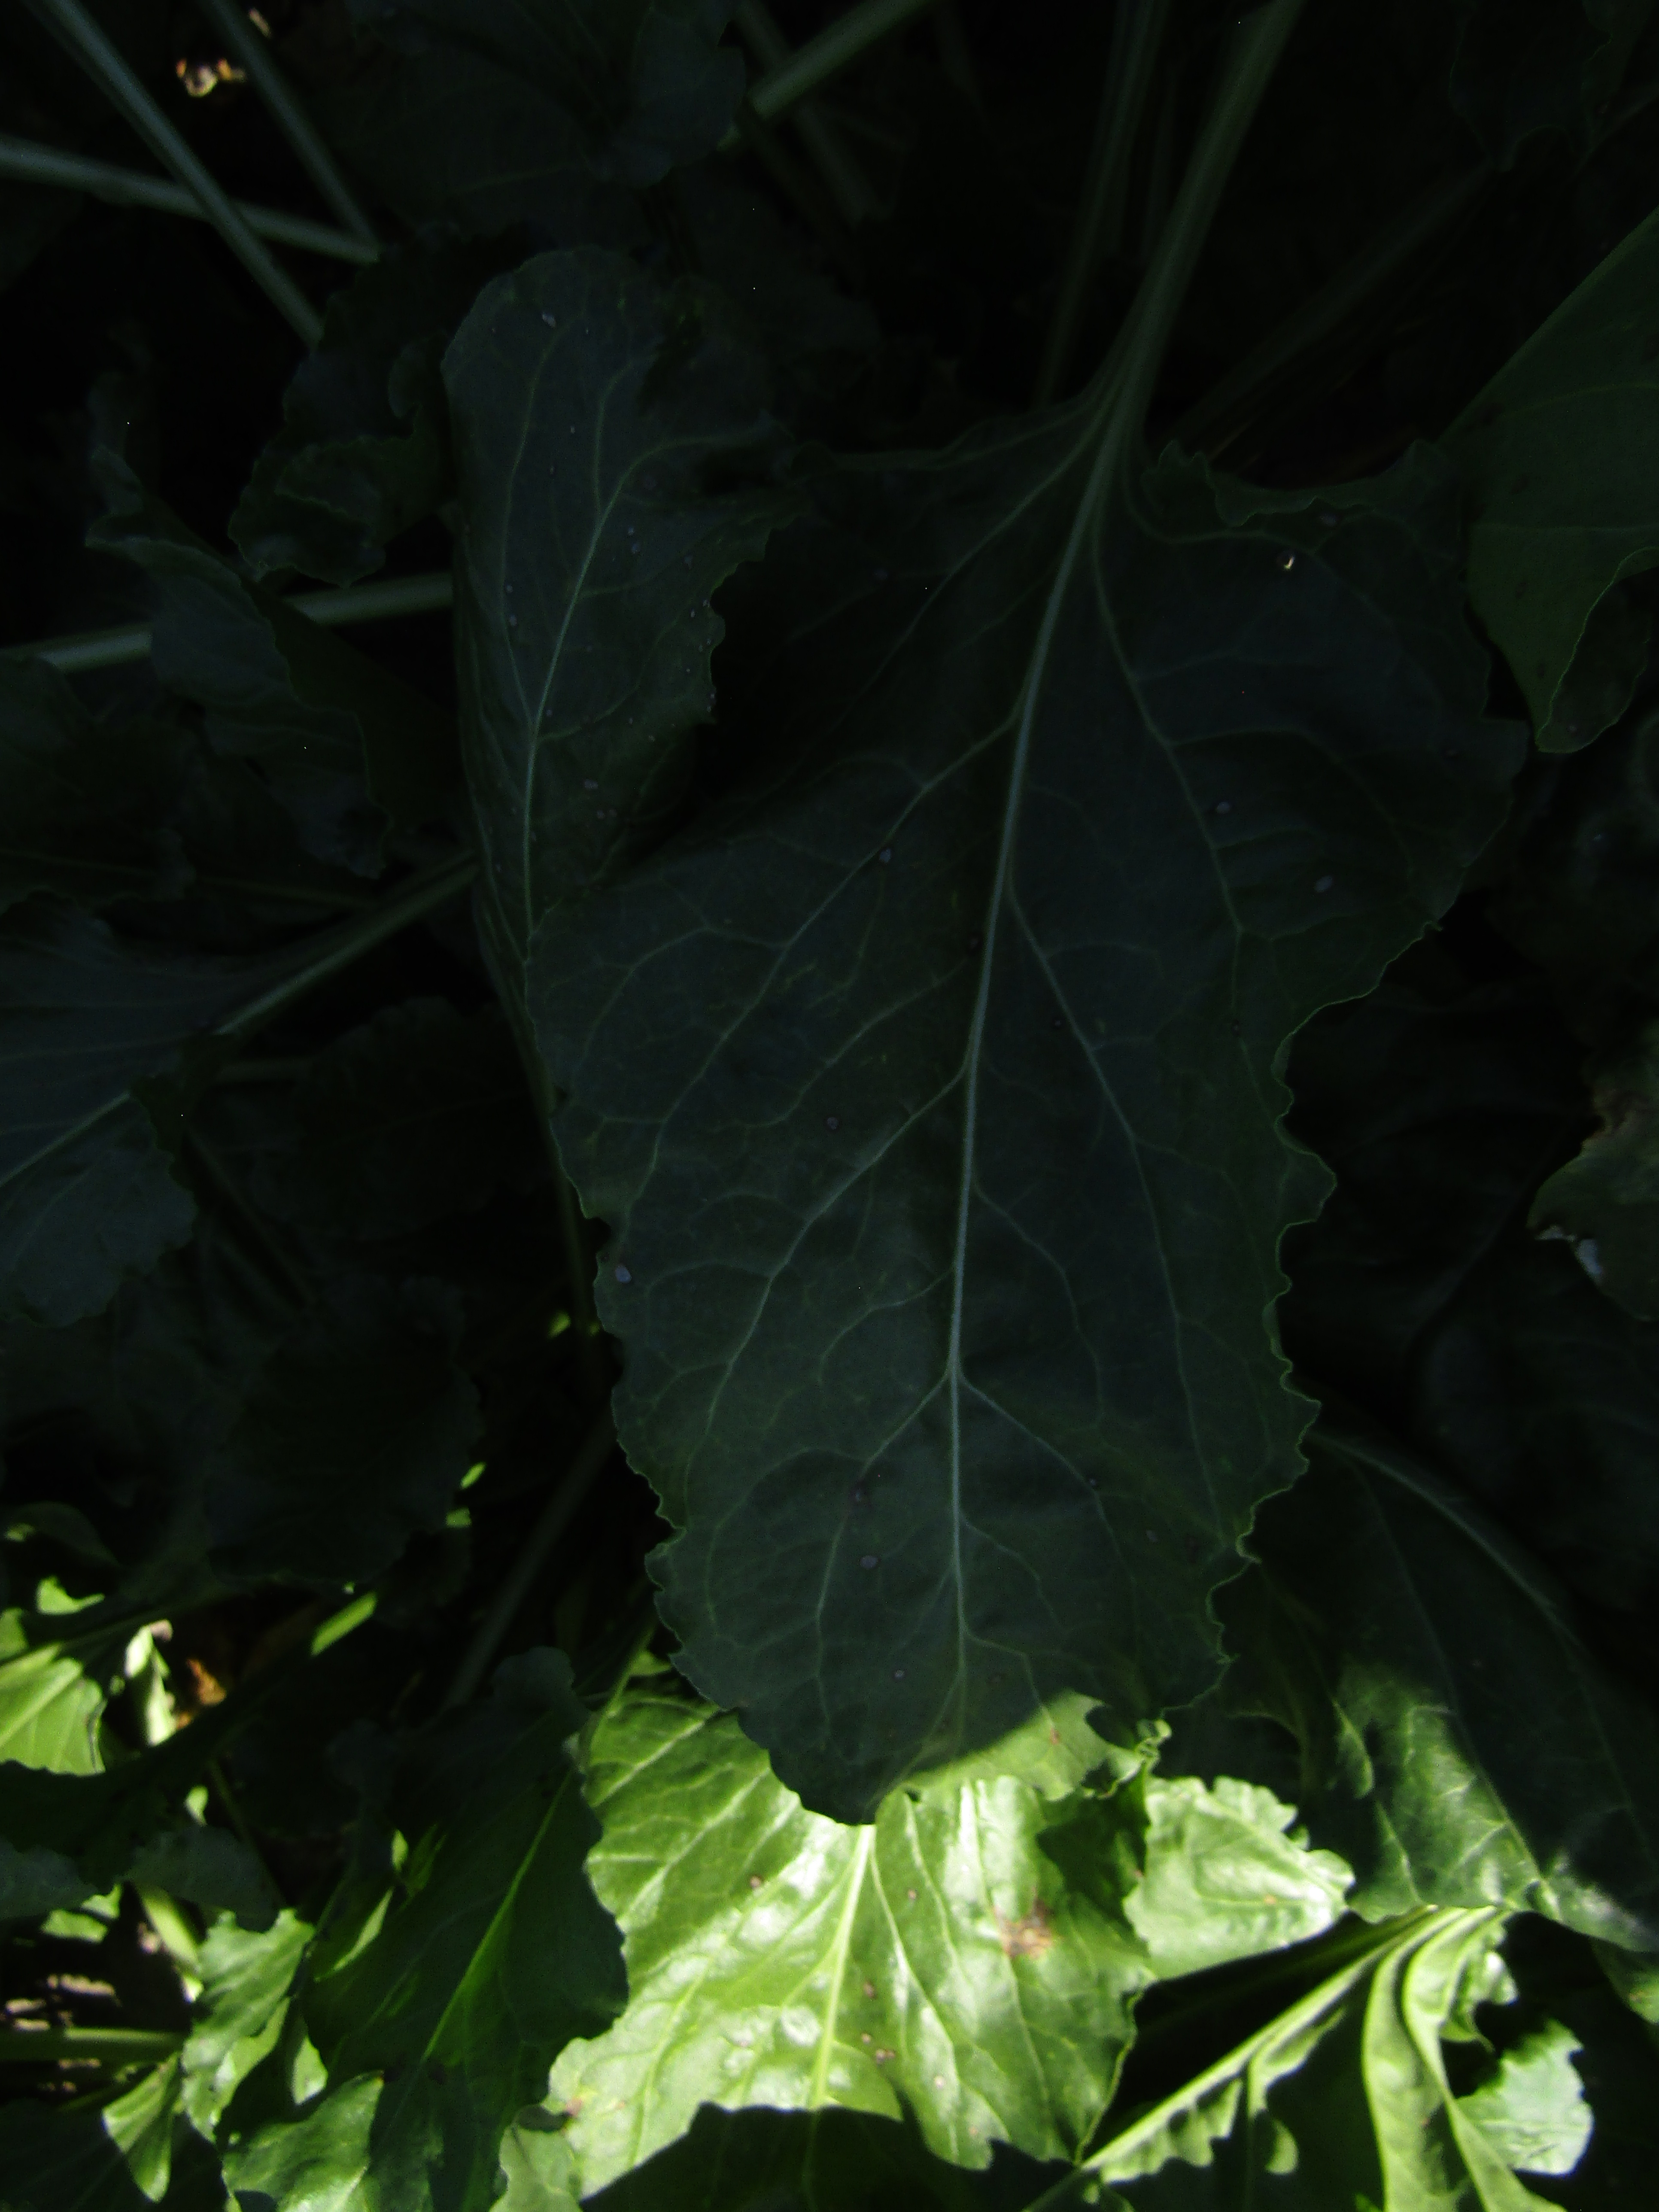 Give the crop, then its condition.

beet, cercospora
